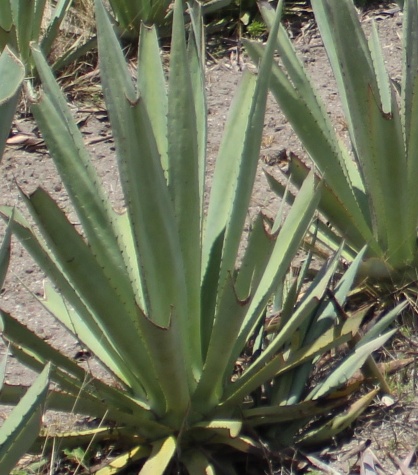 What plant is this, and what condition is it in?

agave, small
